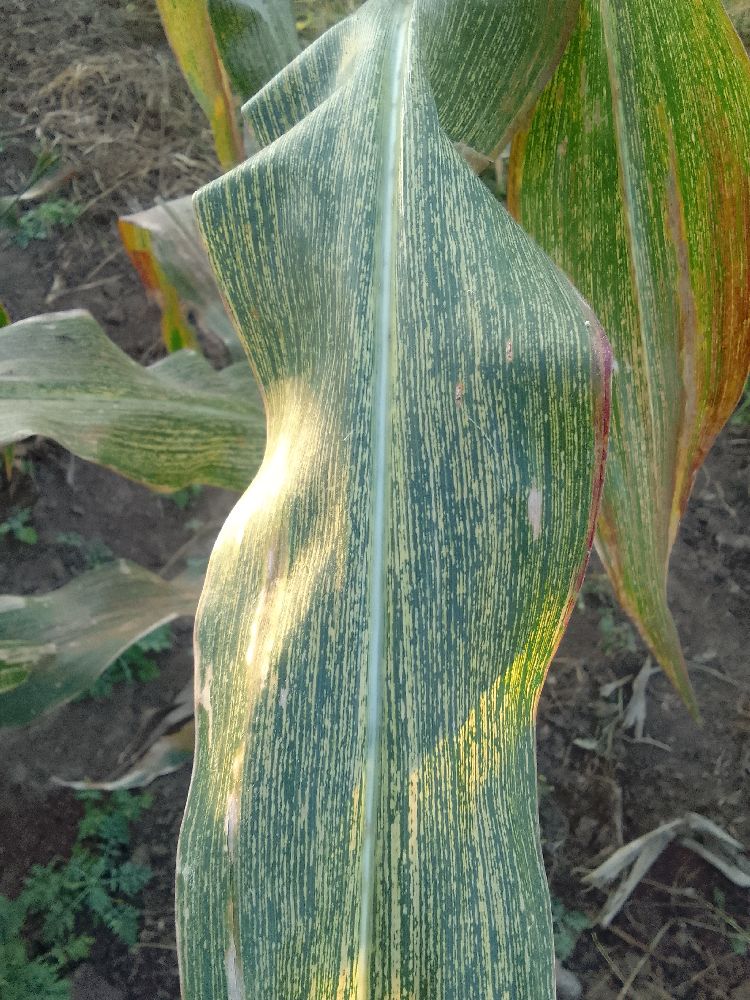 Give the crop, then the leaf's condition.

maize, maize streak virus
